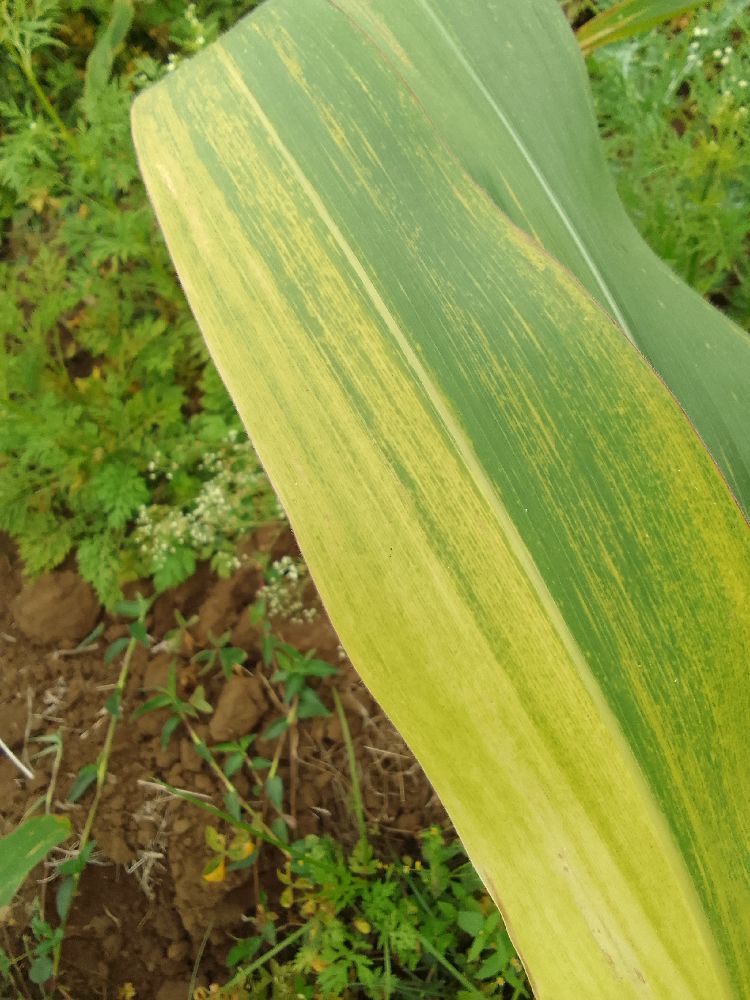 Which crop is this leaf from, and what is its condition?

maize, maize lethal necrosis
